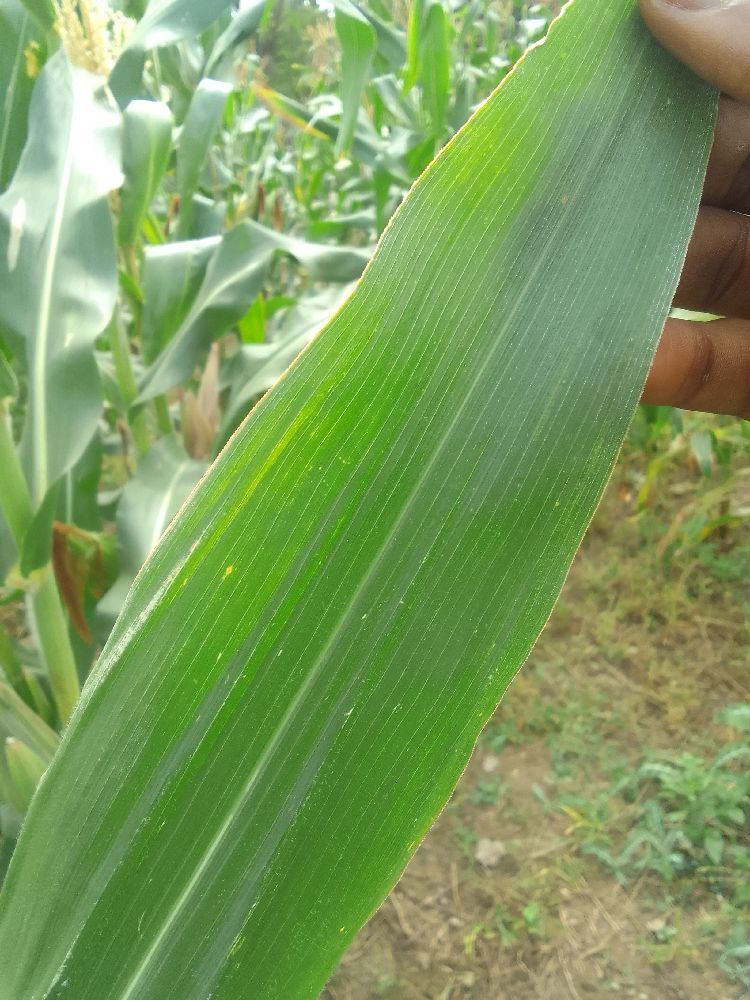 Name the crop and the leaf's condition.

maize, healthy
